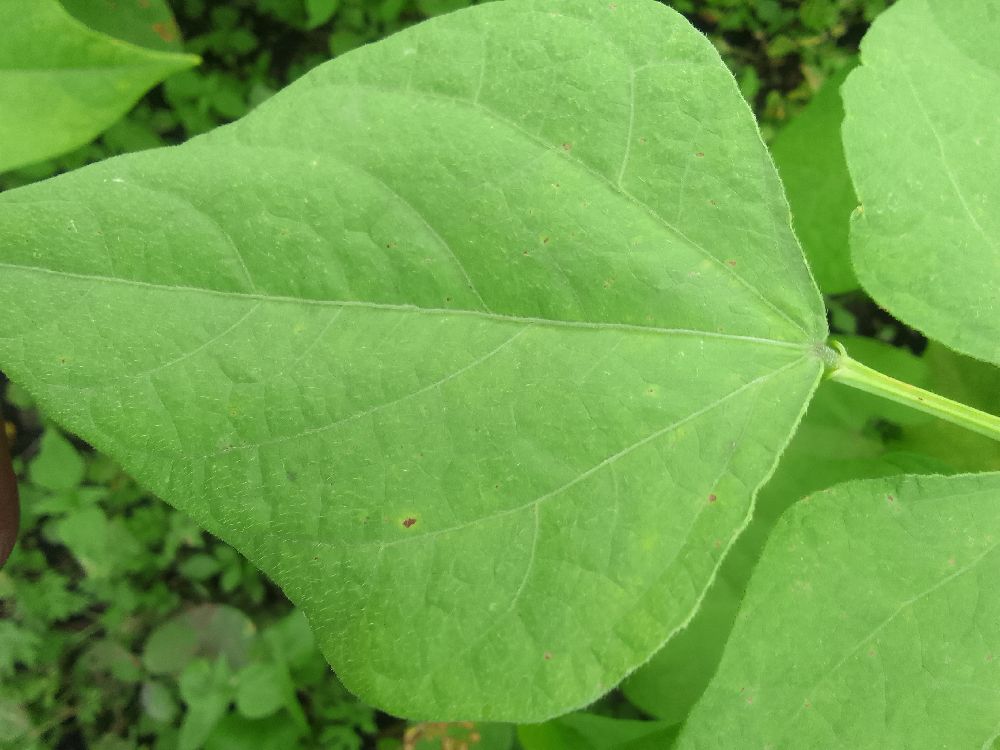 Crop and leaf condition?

common bean, healthy
